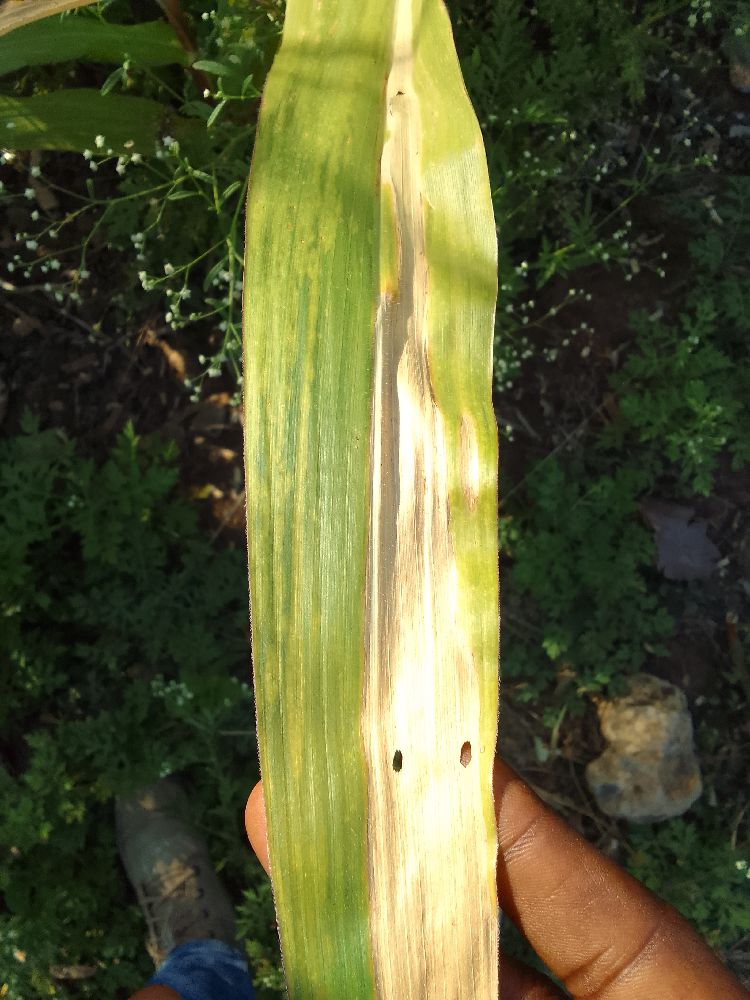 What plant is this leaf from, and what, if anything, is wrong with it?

maize, maize lethal necrosis
